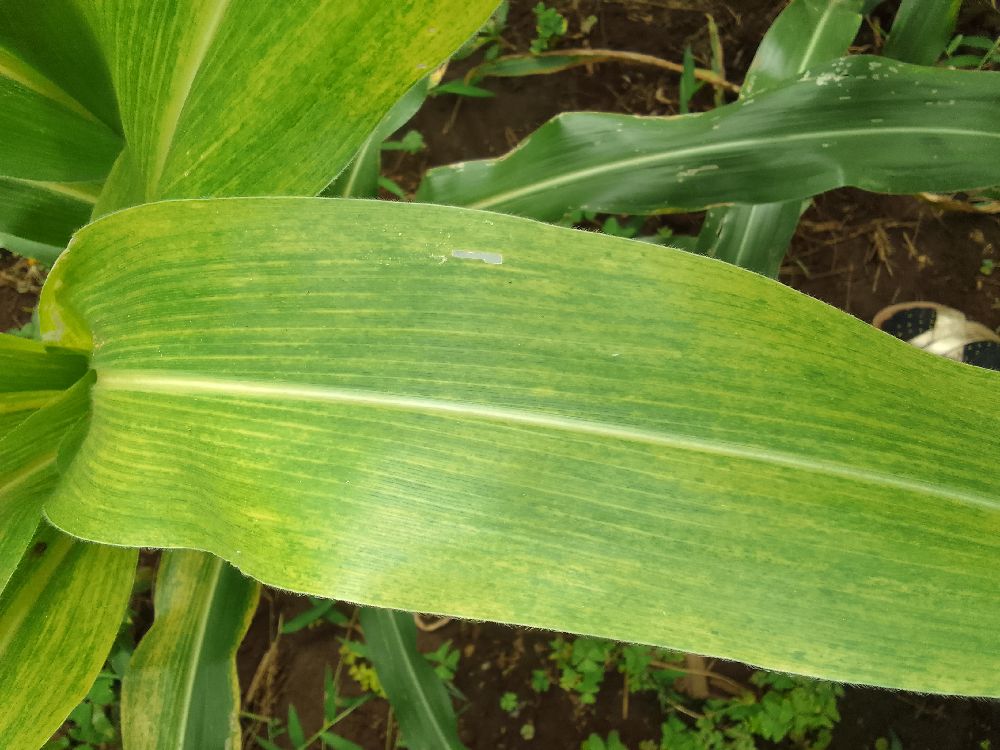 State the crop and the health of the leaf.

maize, maize lethal necrosis
